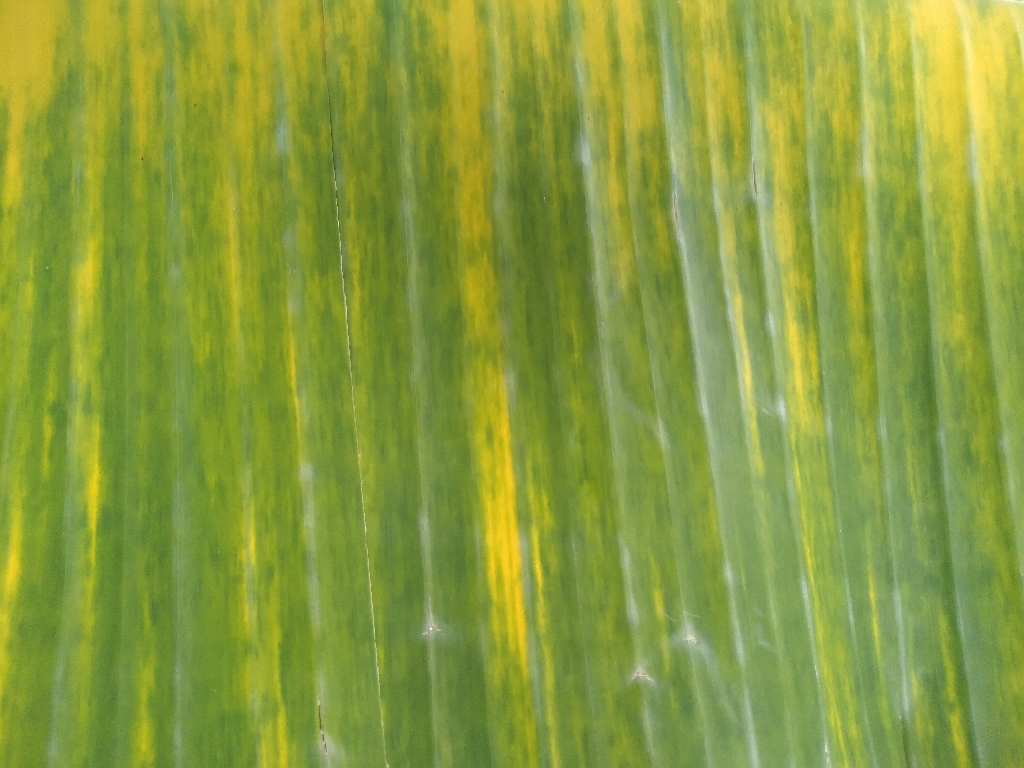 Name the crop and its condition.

banana, fusarium wilt race 1
